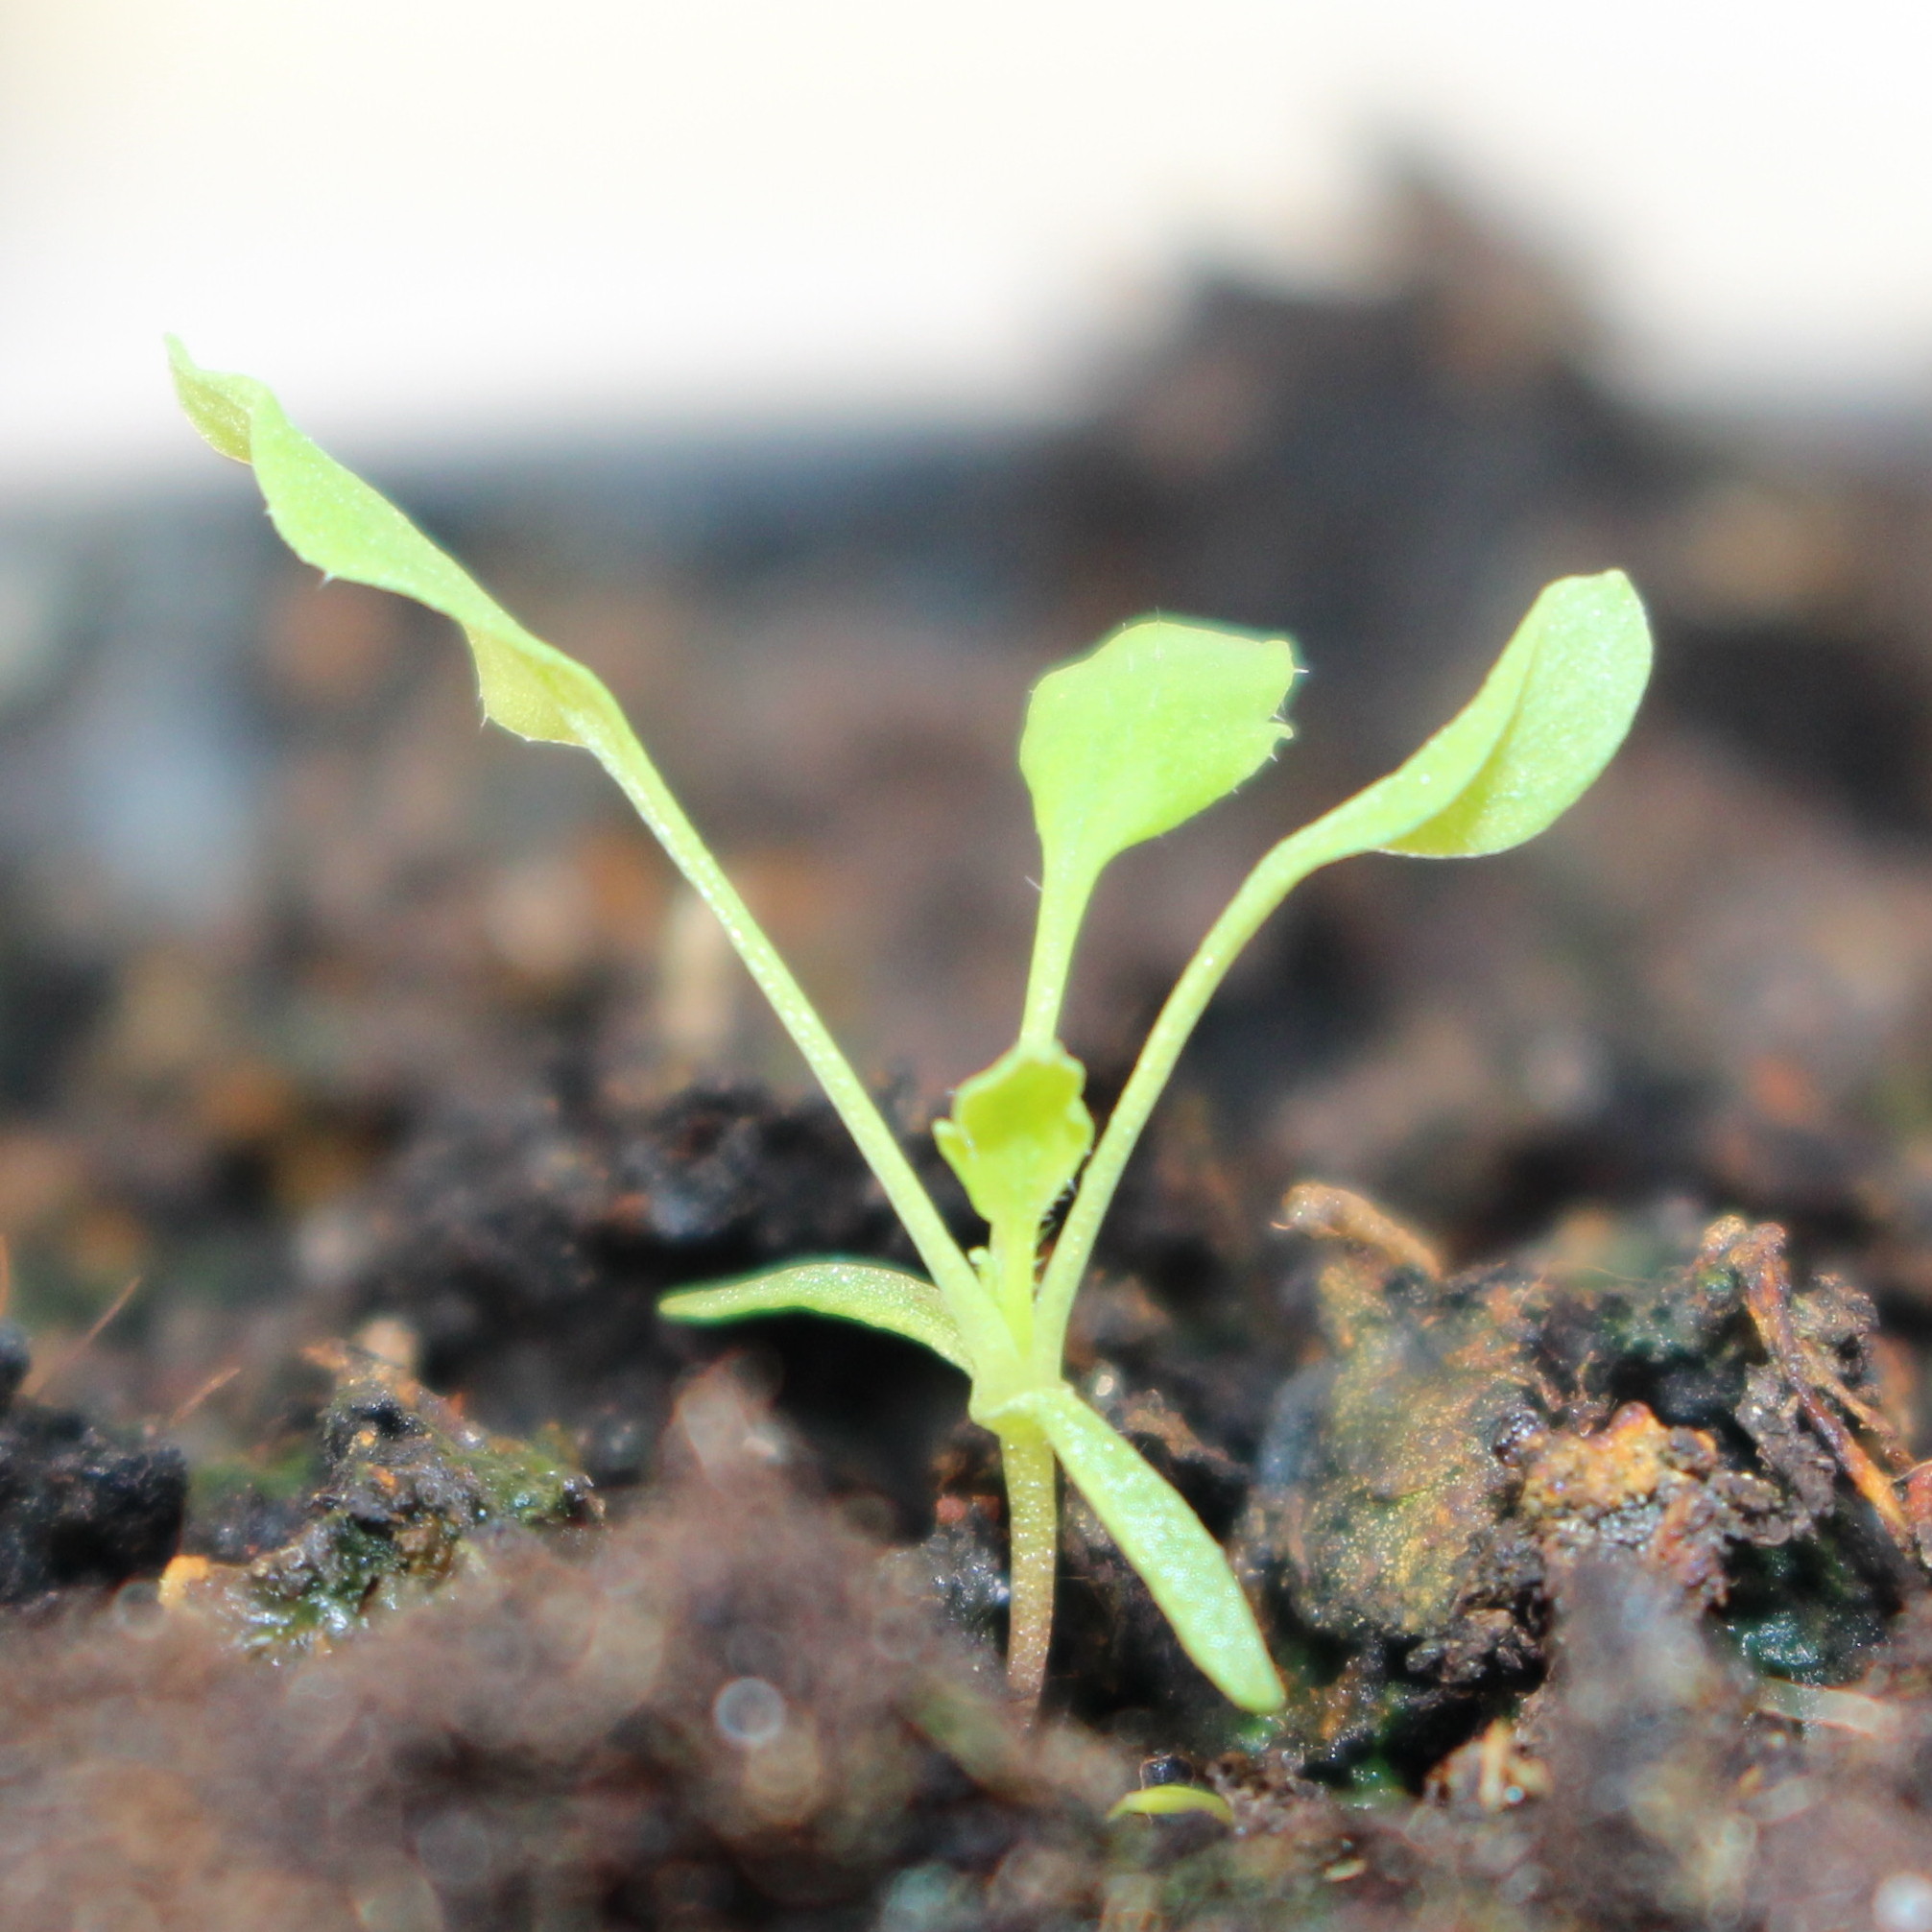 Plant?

Papaver rhoeas
